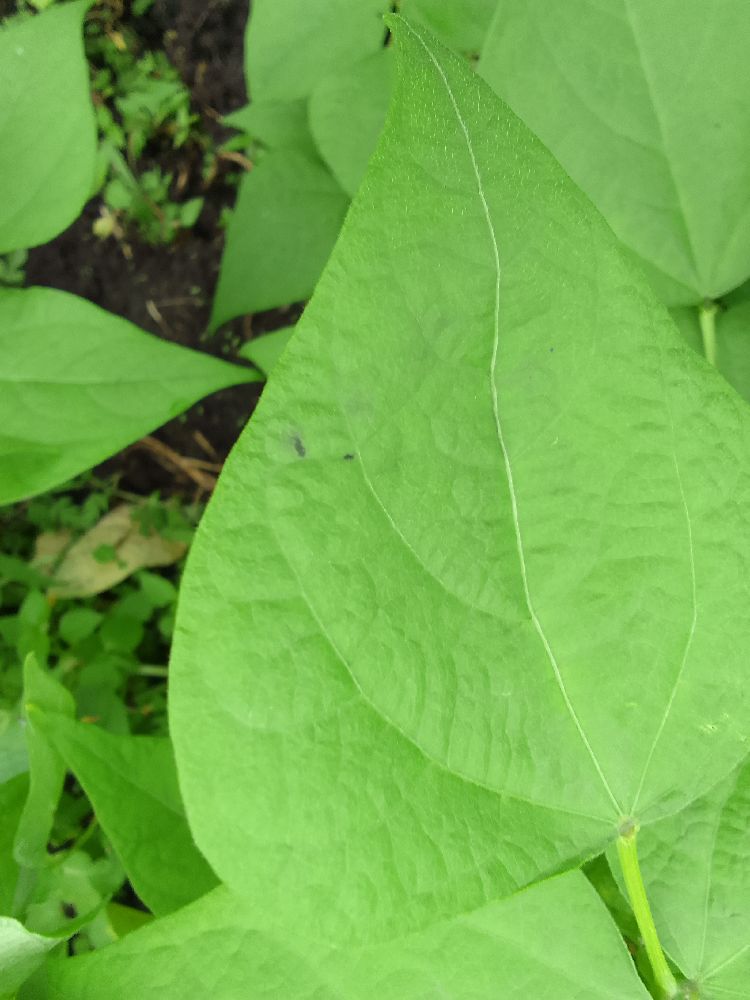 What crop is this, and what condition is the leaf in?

common bean, healthy
